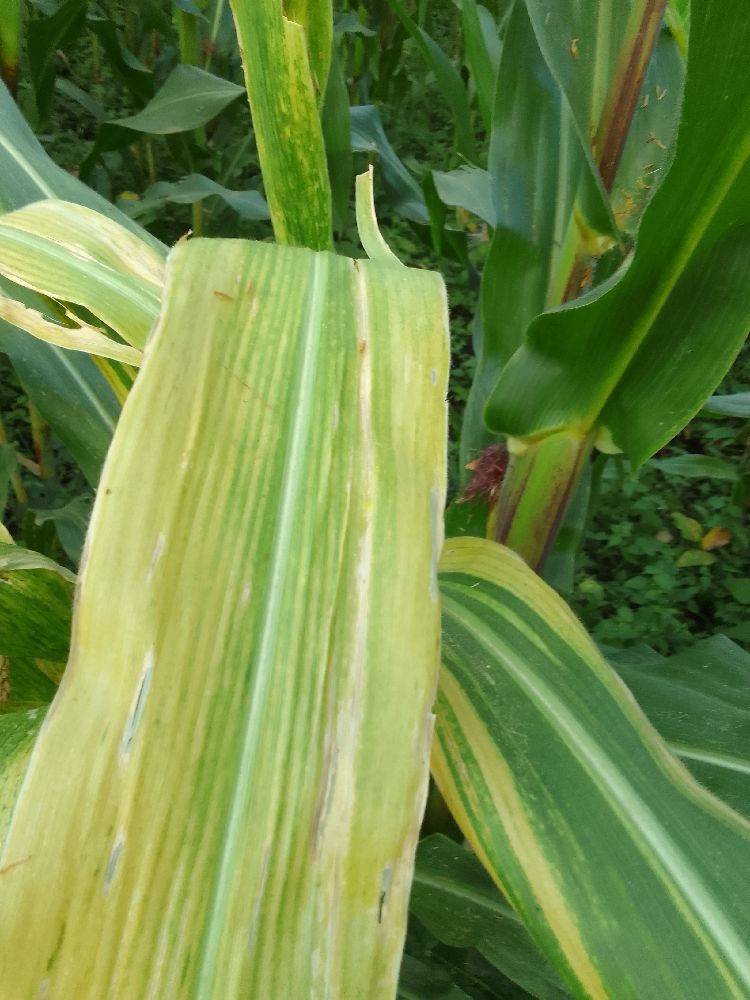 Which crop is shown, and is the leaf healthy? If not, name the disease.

maize, maize lethal necrosis
